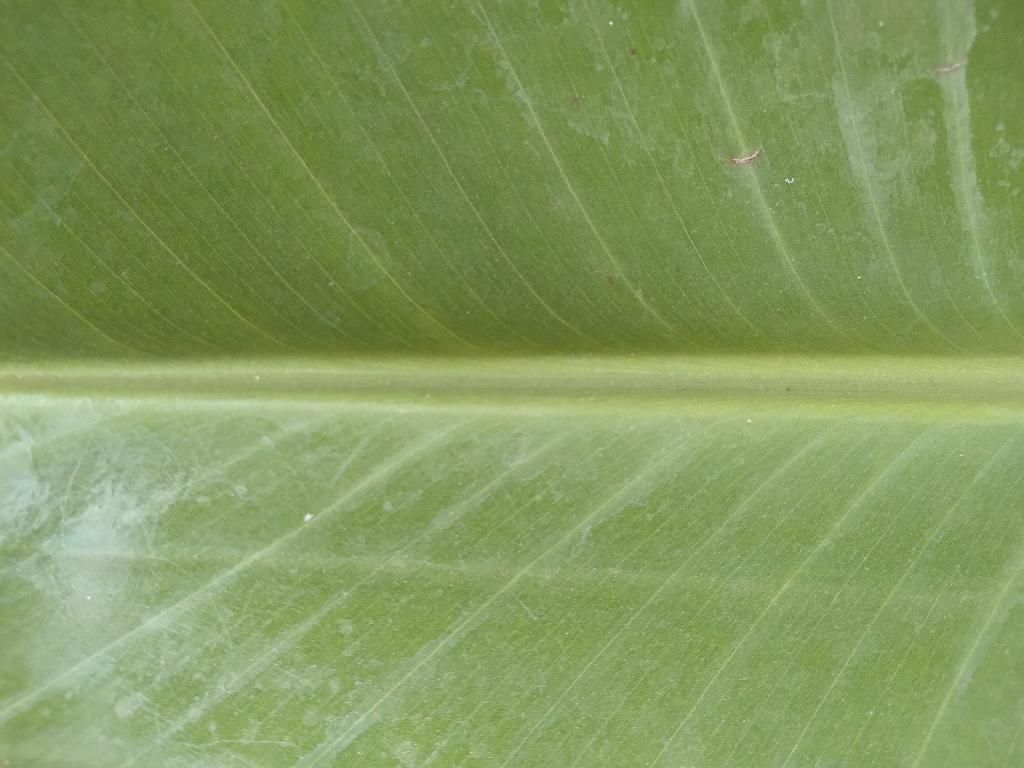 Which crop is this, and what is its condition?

banana, healthy
